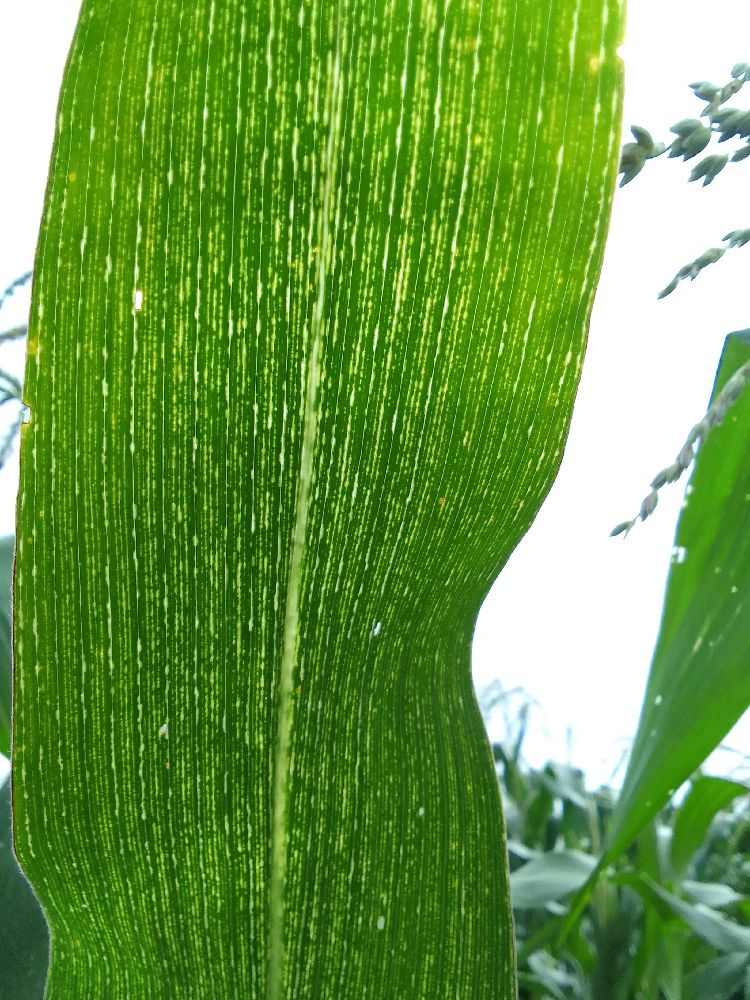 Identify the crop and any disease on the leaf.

maize, maize streak virus
